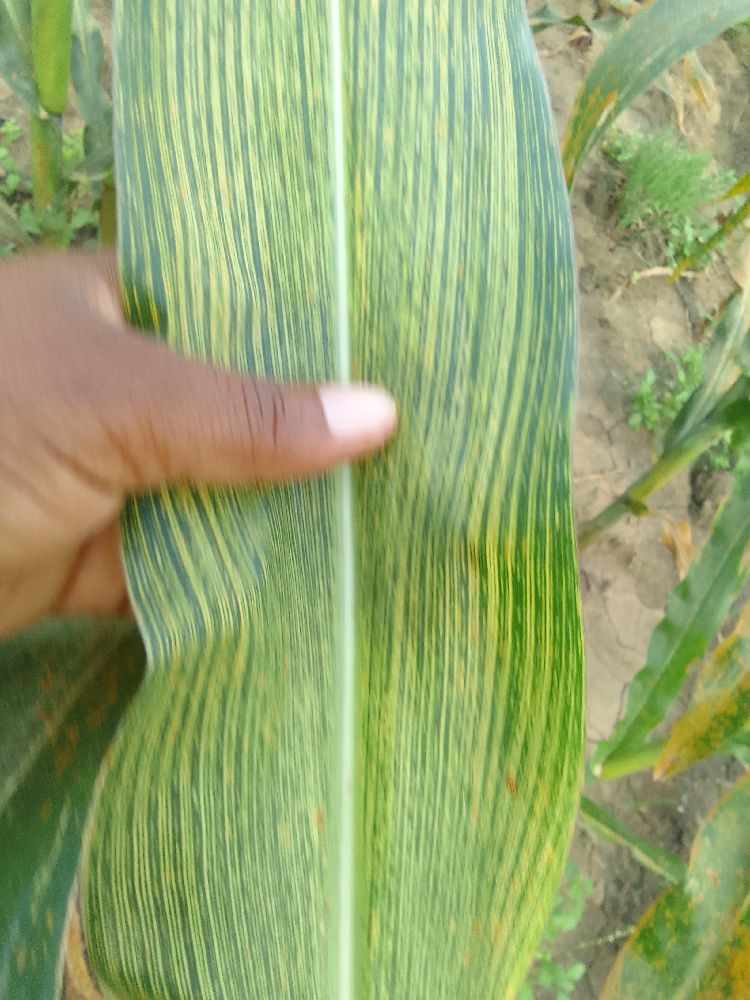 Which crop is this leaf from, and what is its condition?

maize, maize streak virus
